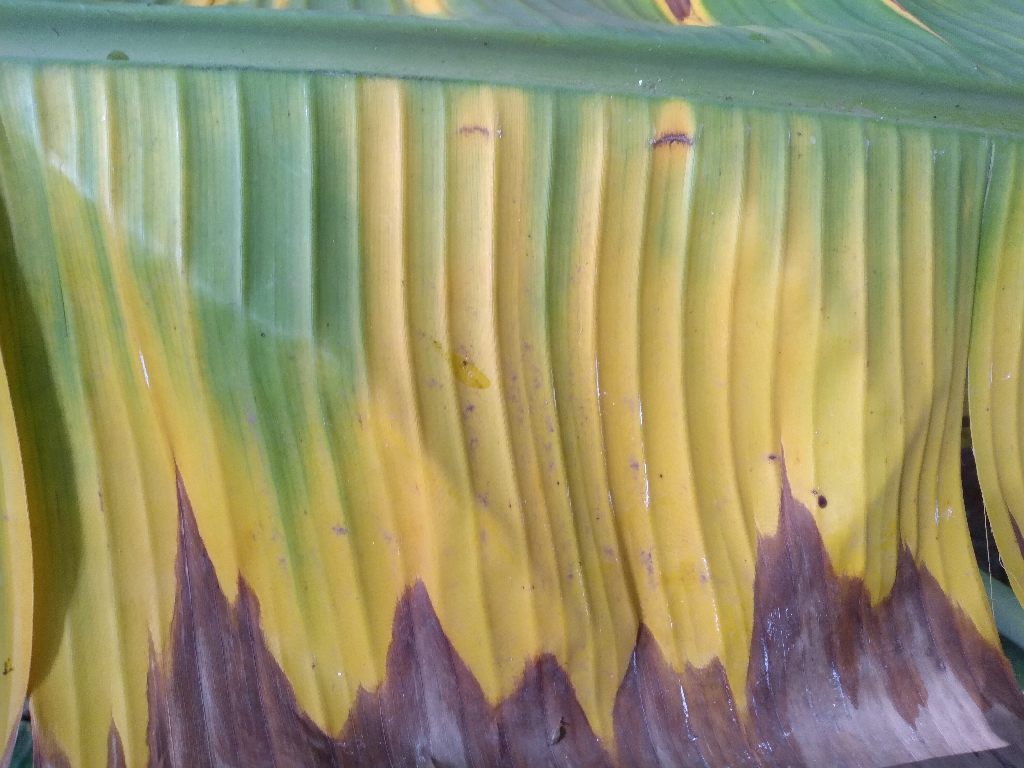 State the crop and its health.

banana, fusarium wilt race 1
